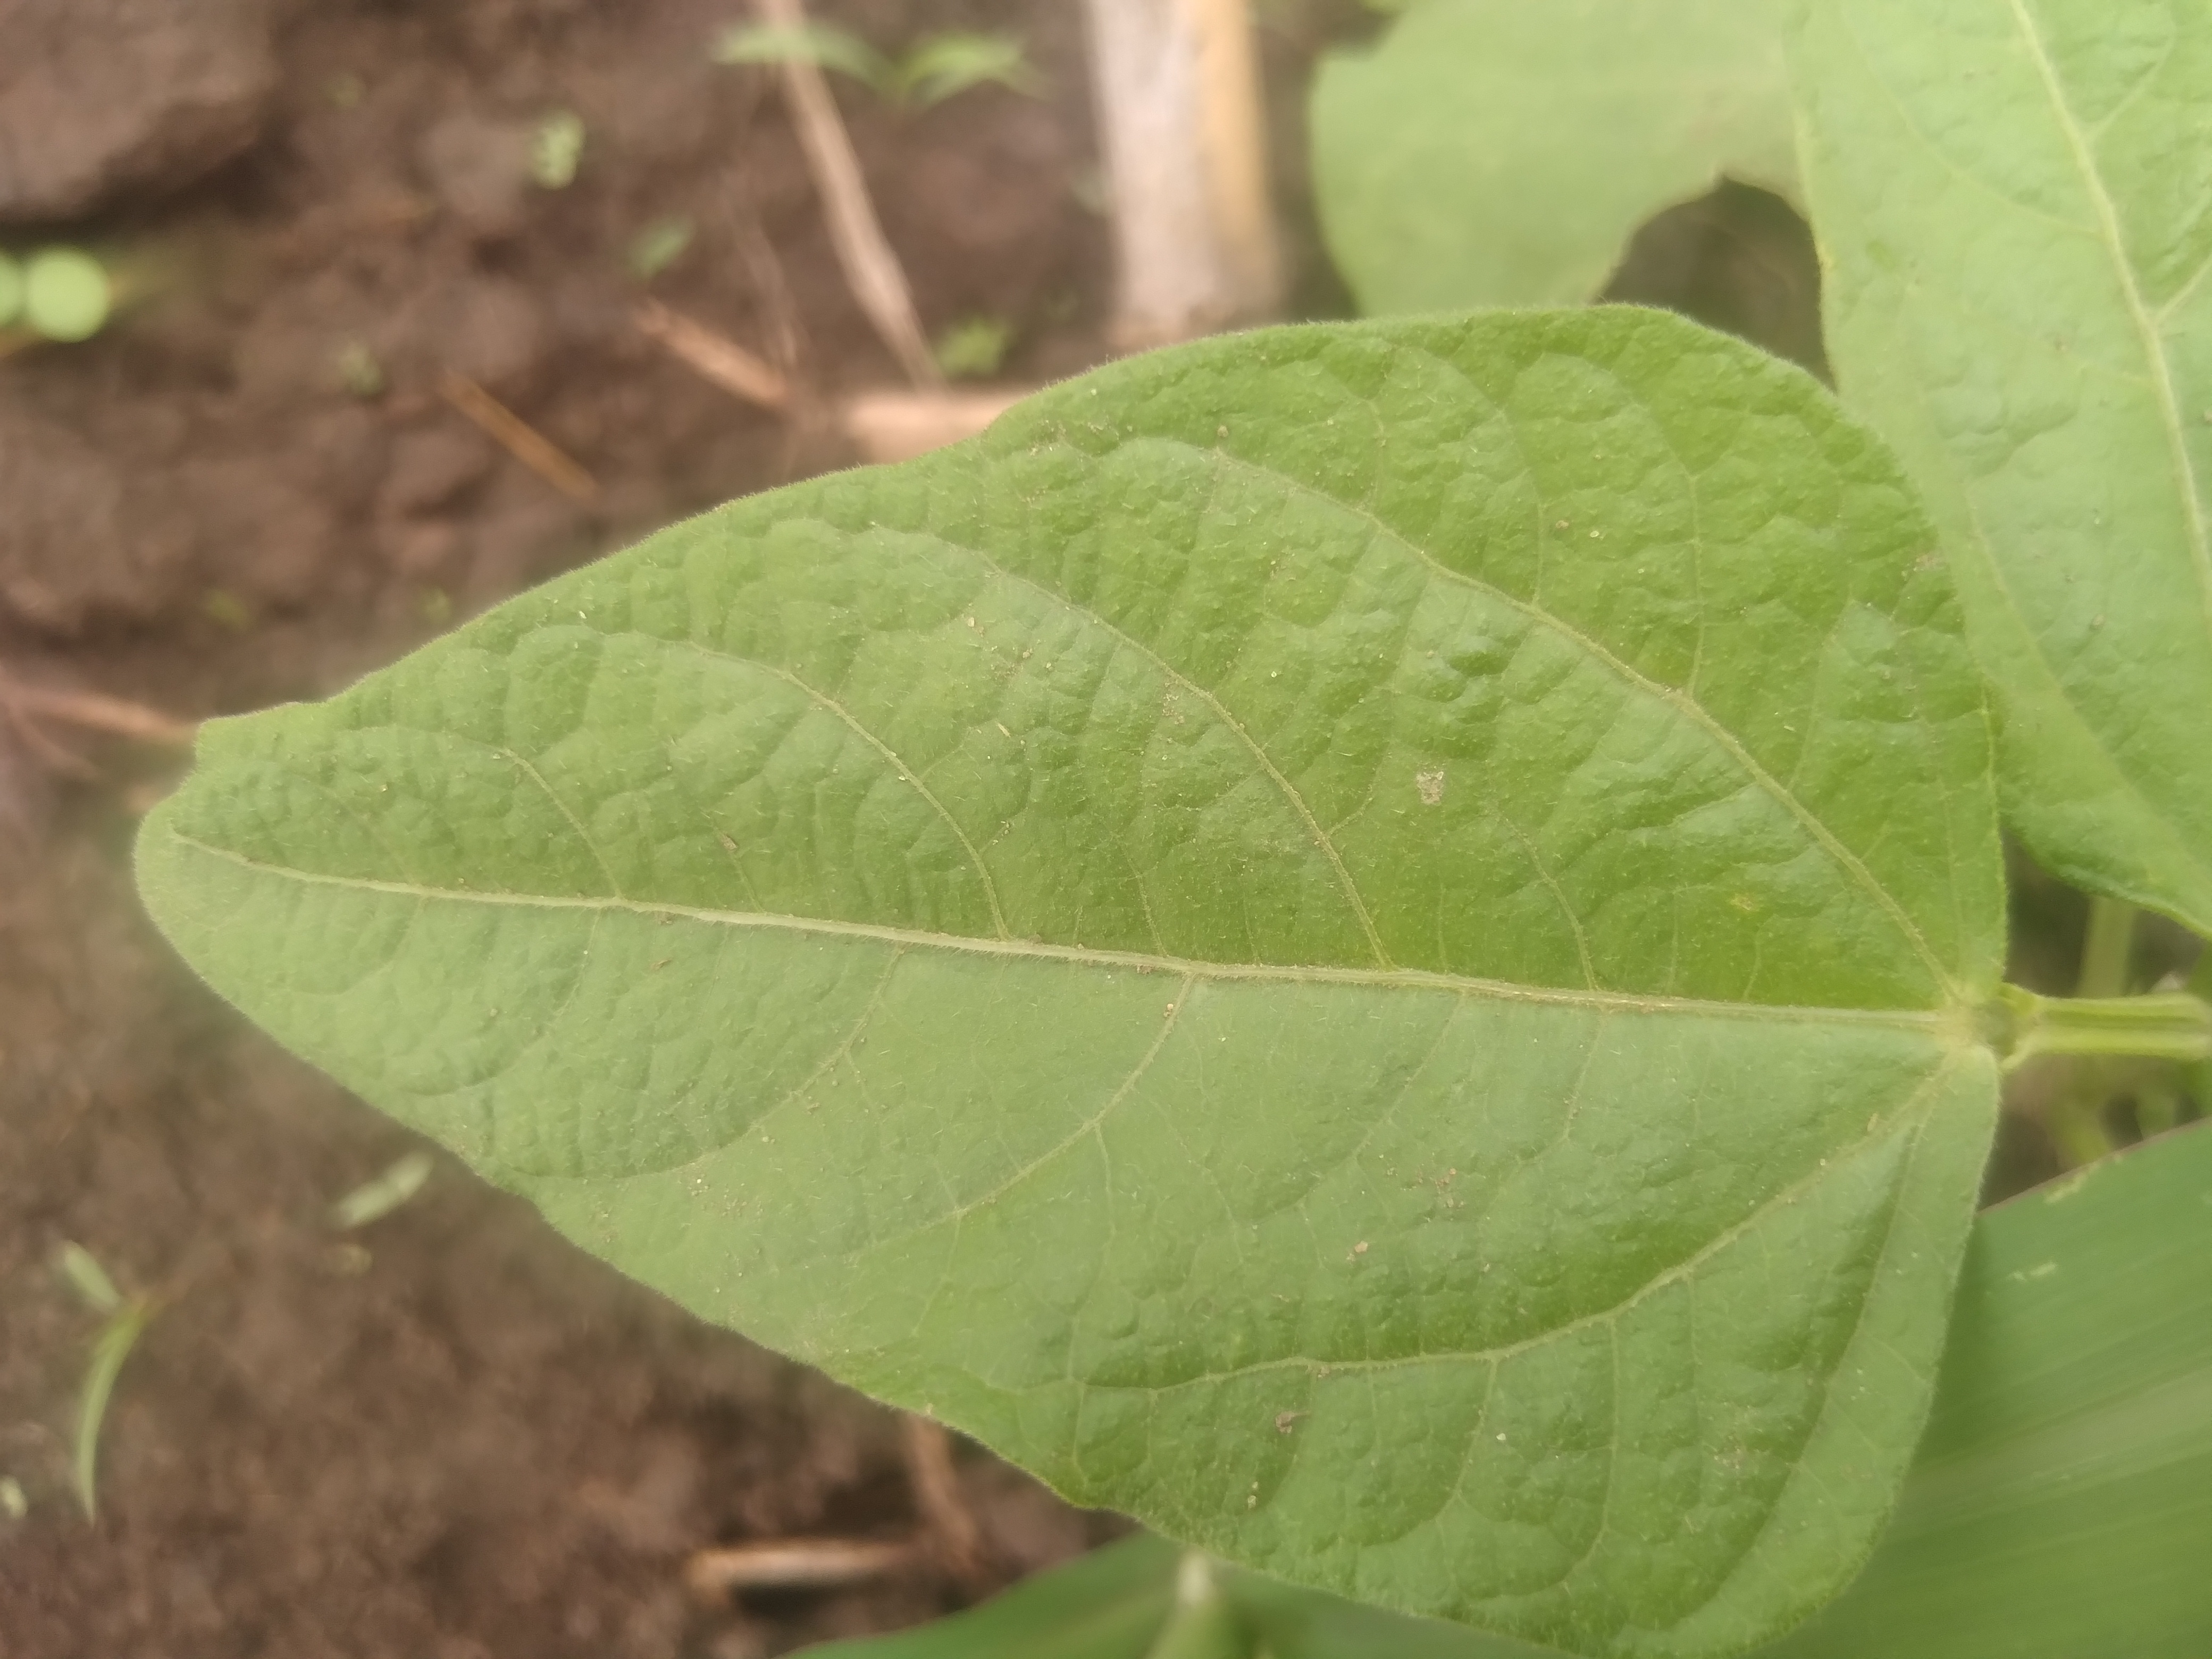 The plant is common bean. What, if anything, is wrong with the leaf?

healthy
